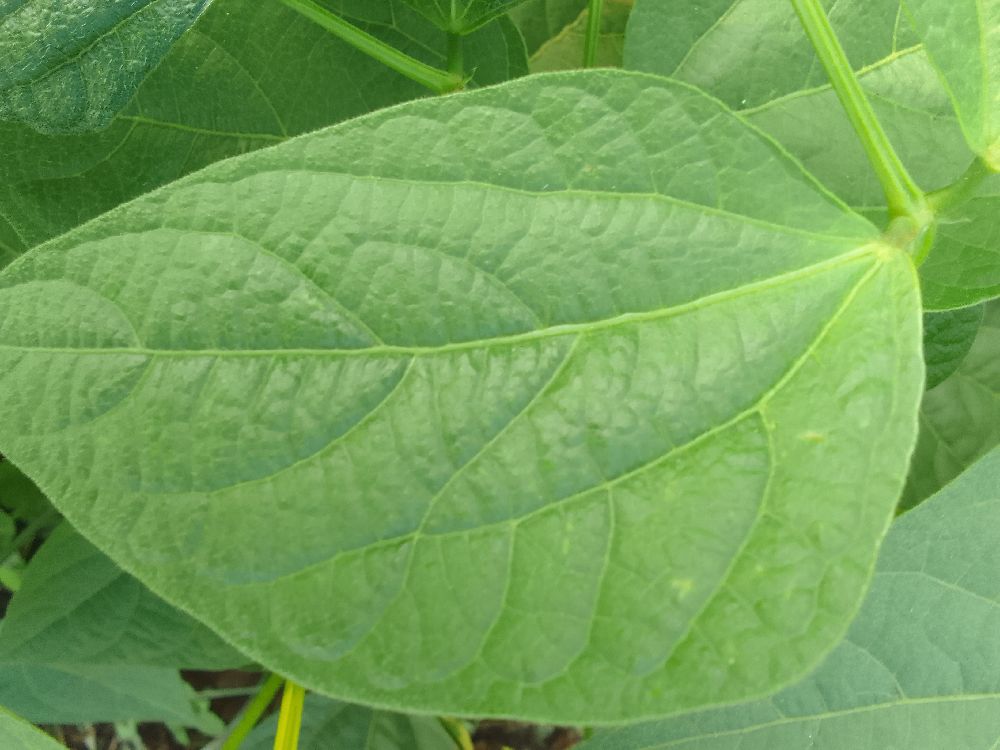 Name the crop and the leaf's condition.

common bean, healthy
